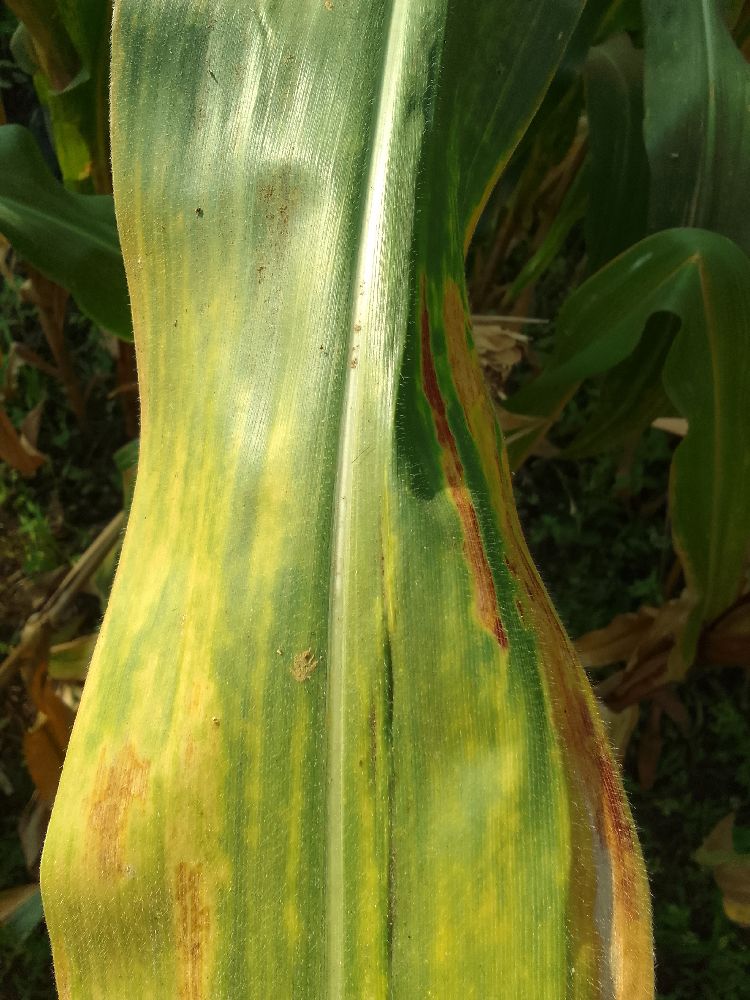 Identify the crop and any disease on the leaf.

maize, maize lethal necrosis
